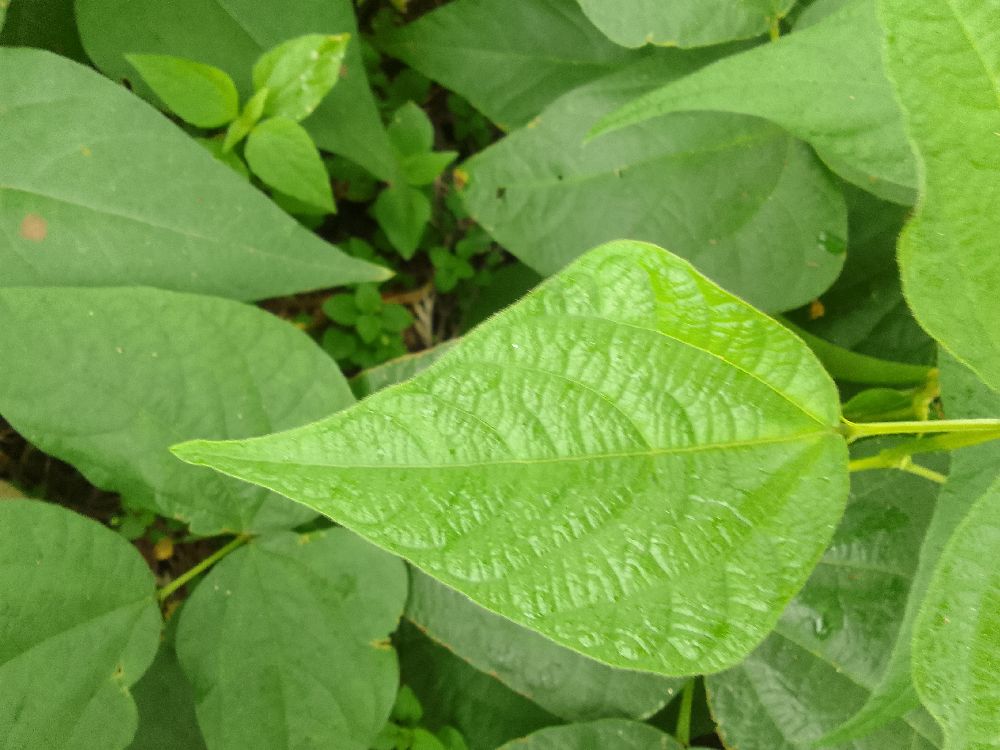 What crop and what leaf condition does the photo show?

common bean, healthy
